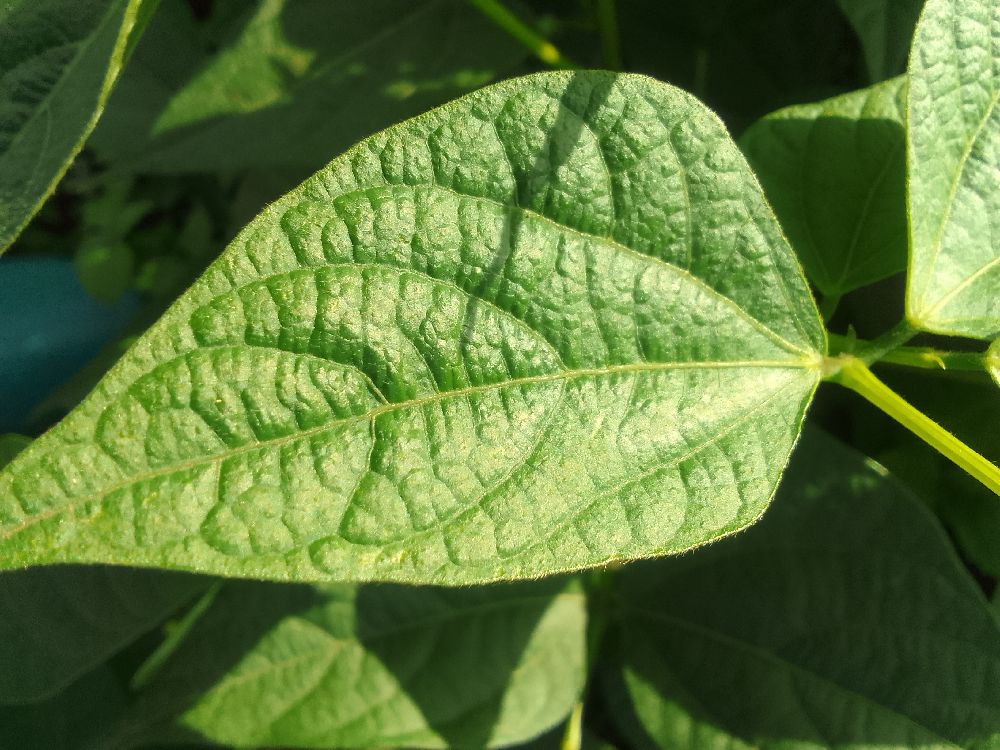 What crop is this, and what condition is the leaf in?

common bean, healthy
